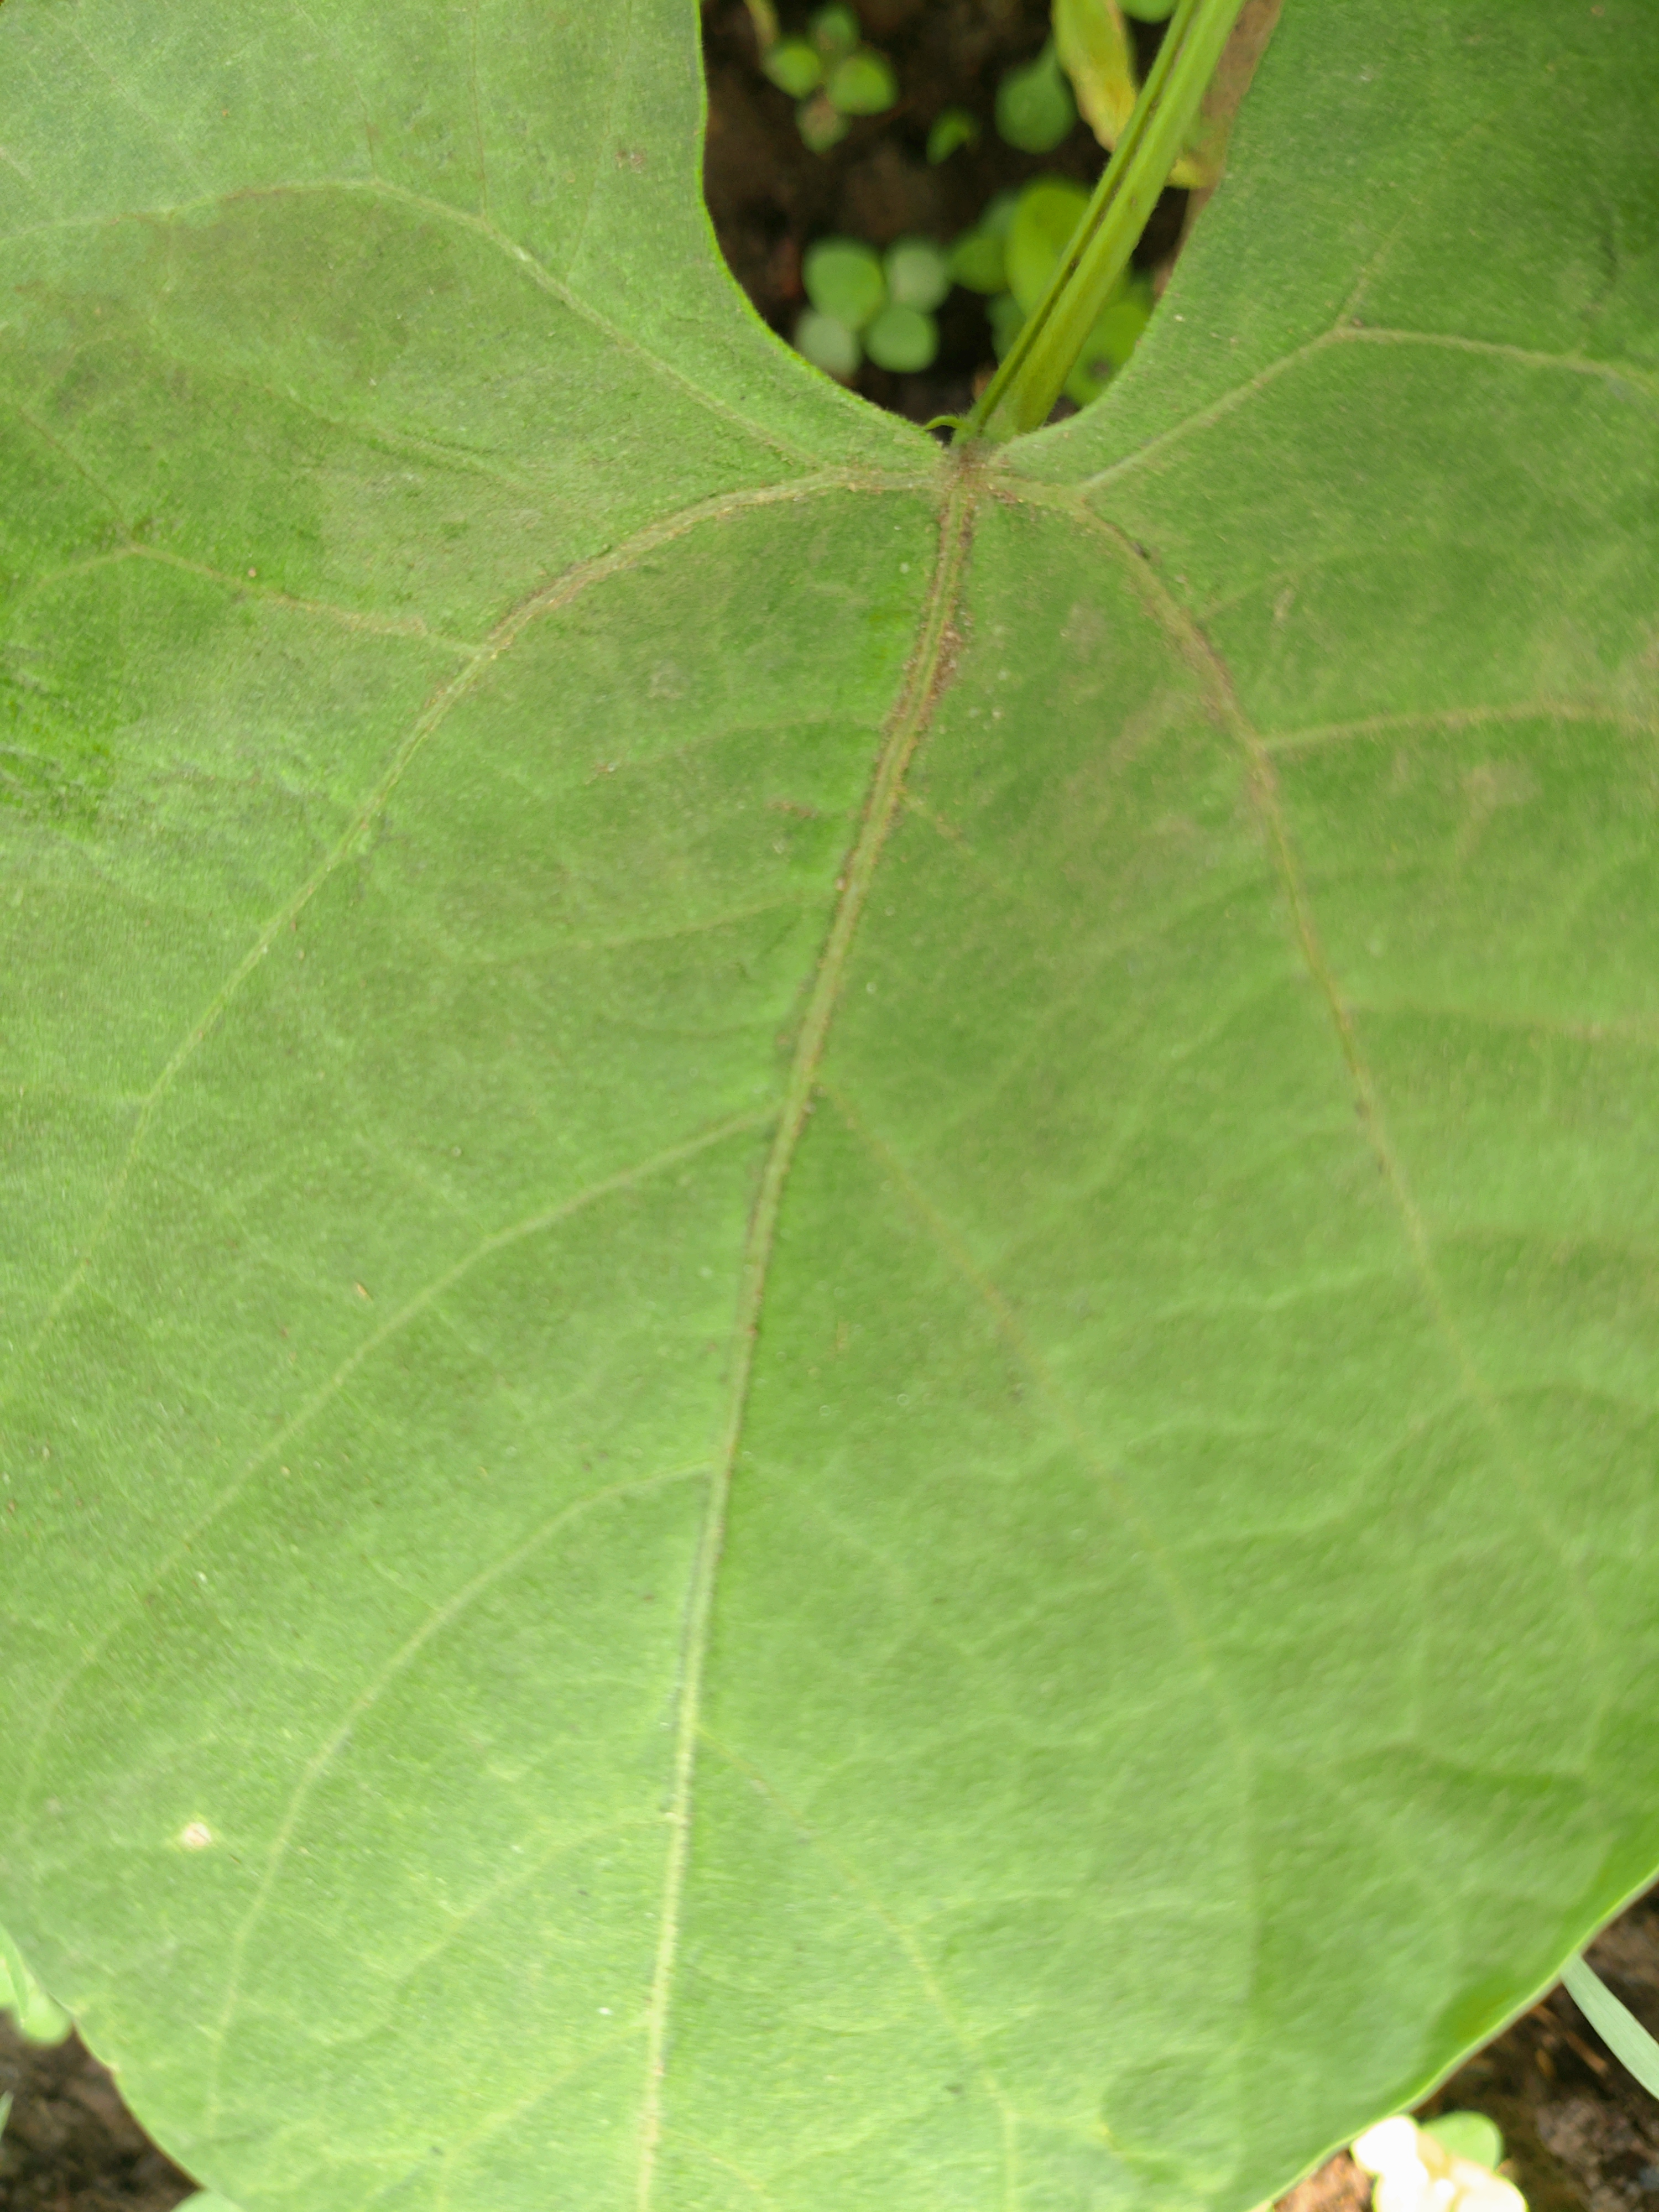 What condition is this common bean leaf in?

healthy
